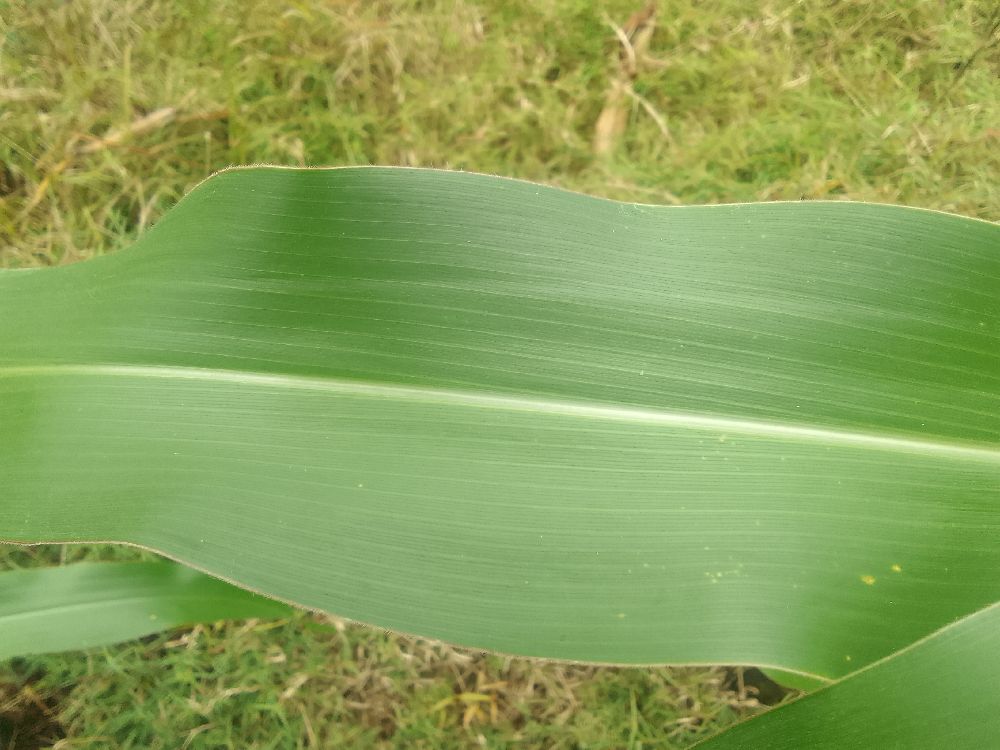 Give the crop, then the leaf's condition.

maize, healthy
